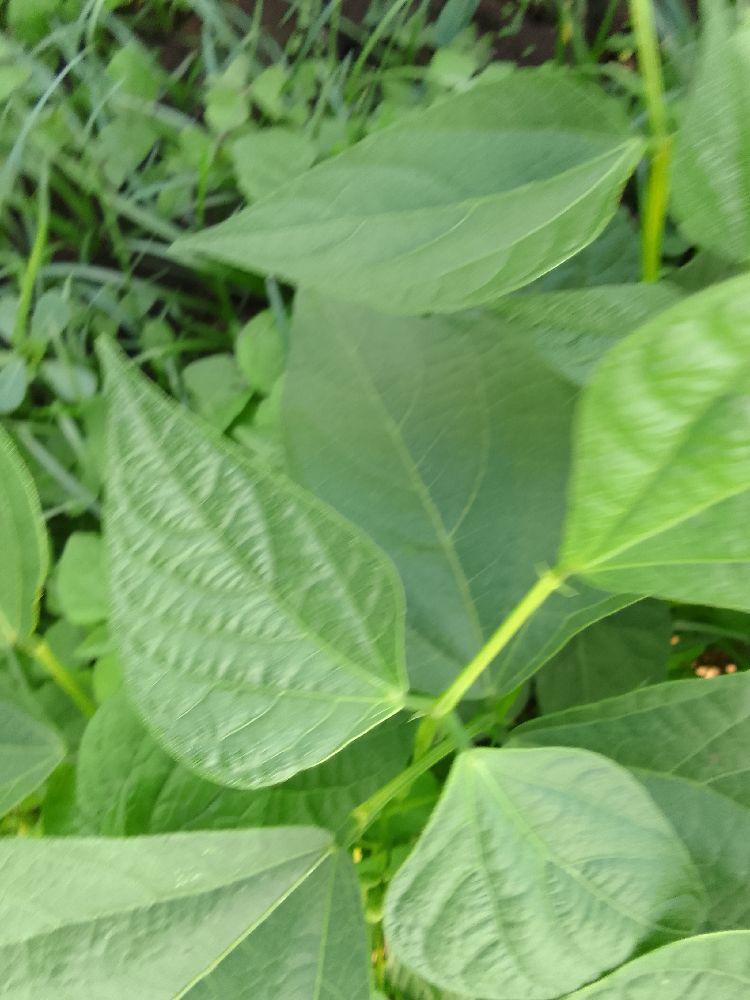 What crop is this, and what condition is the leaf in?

common bean, healthy
